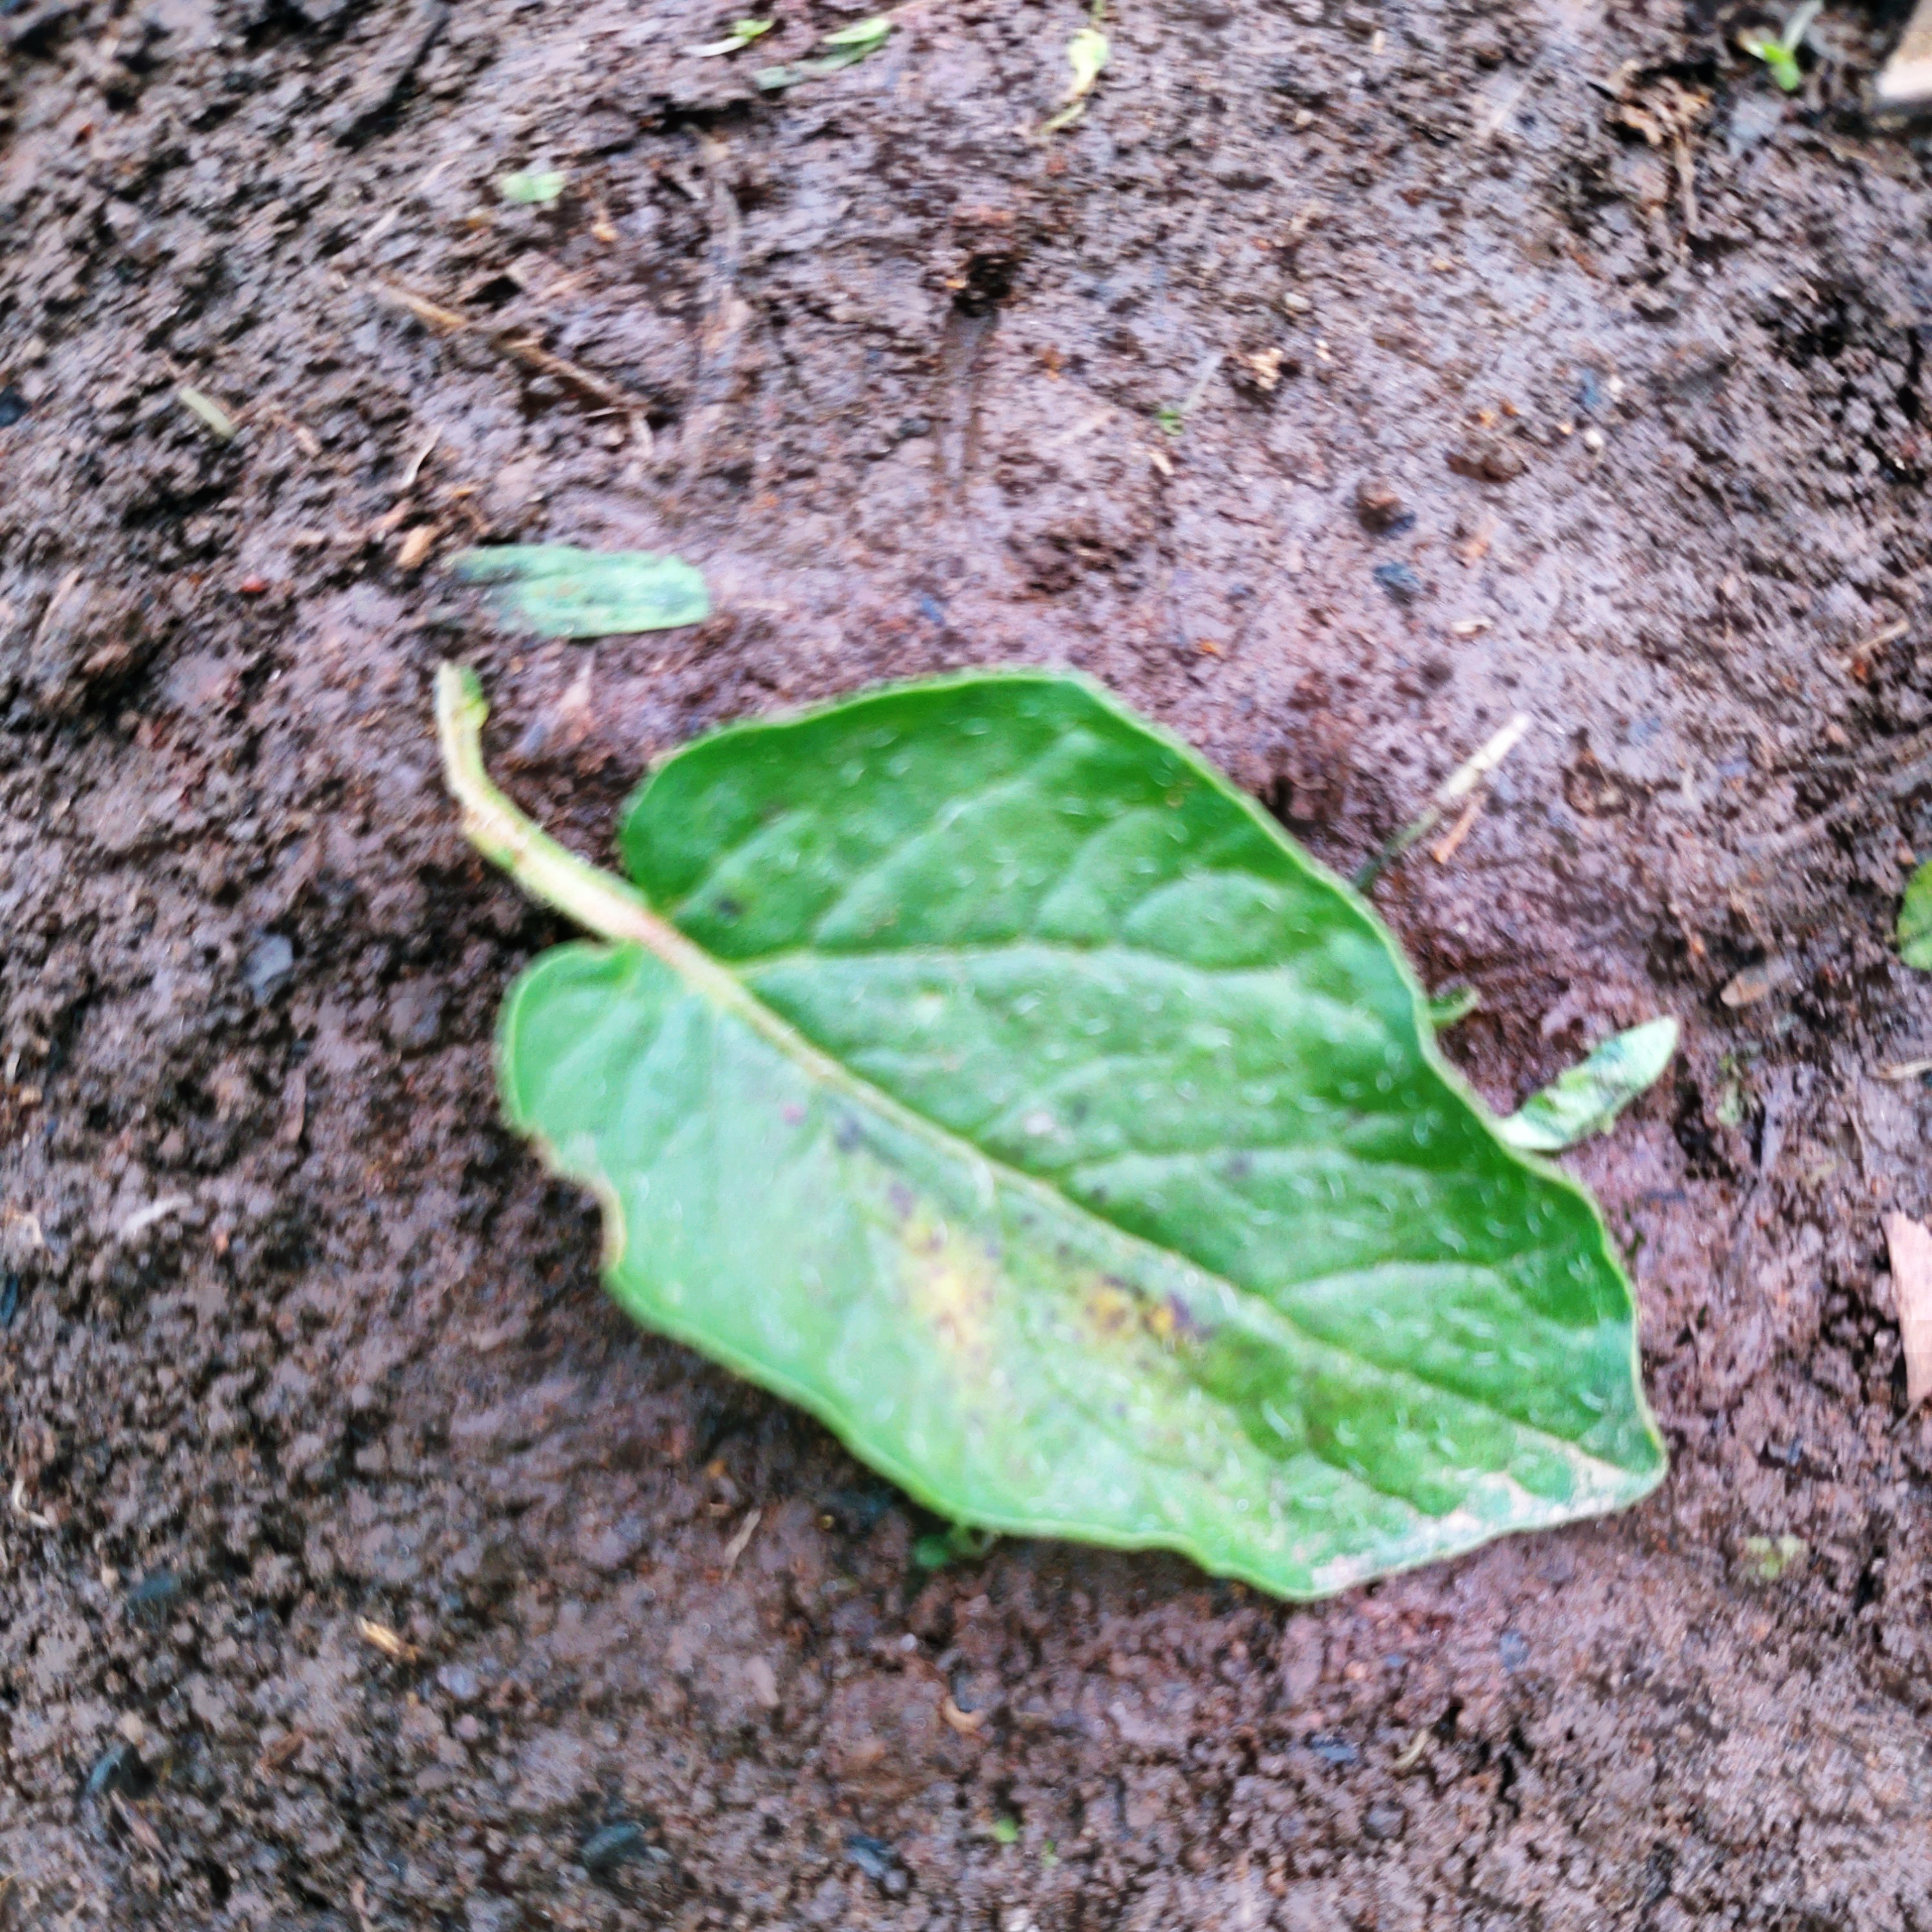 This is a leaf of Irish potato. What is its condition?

late blight
